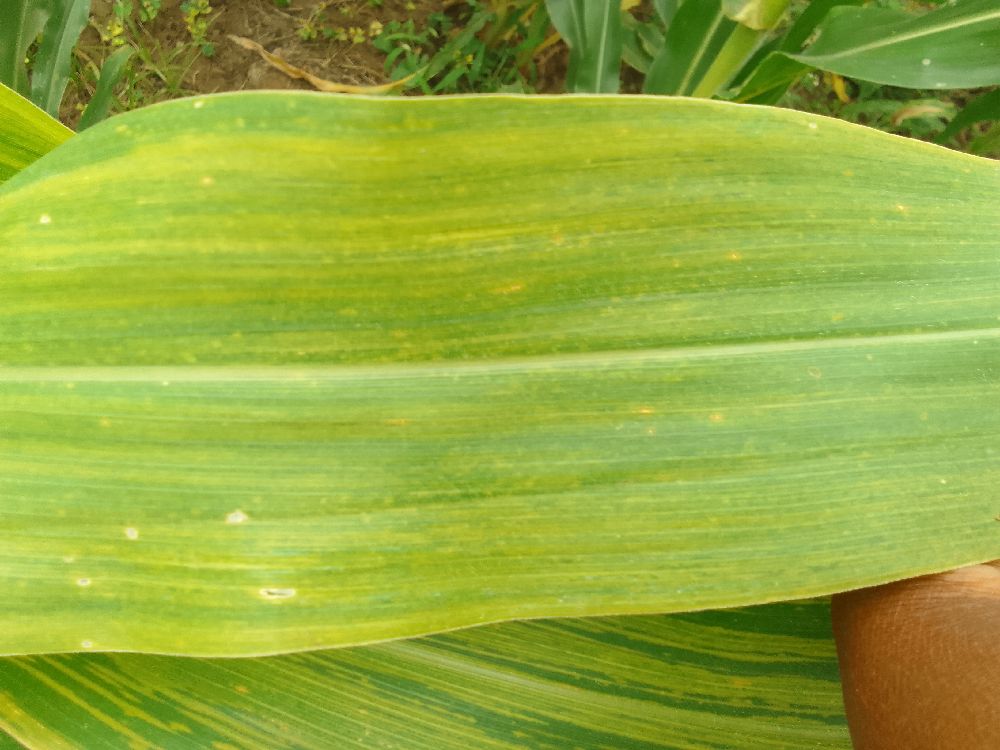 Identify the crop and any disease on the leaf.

maize, maize lethal necrosis
